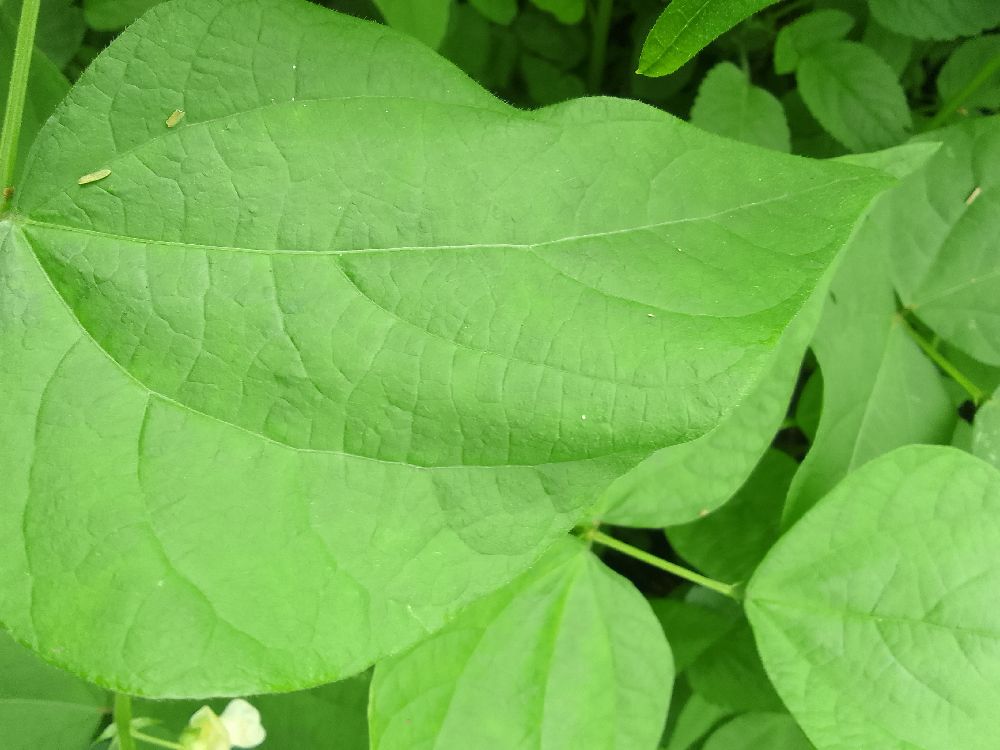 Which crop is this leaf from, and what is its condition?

common bean, healthy
